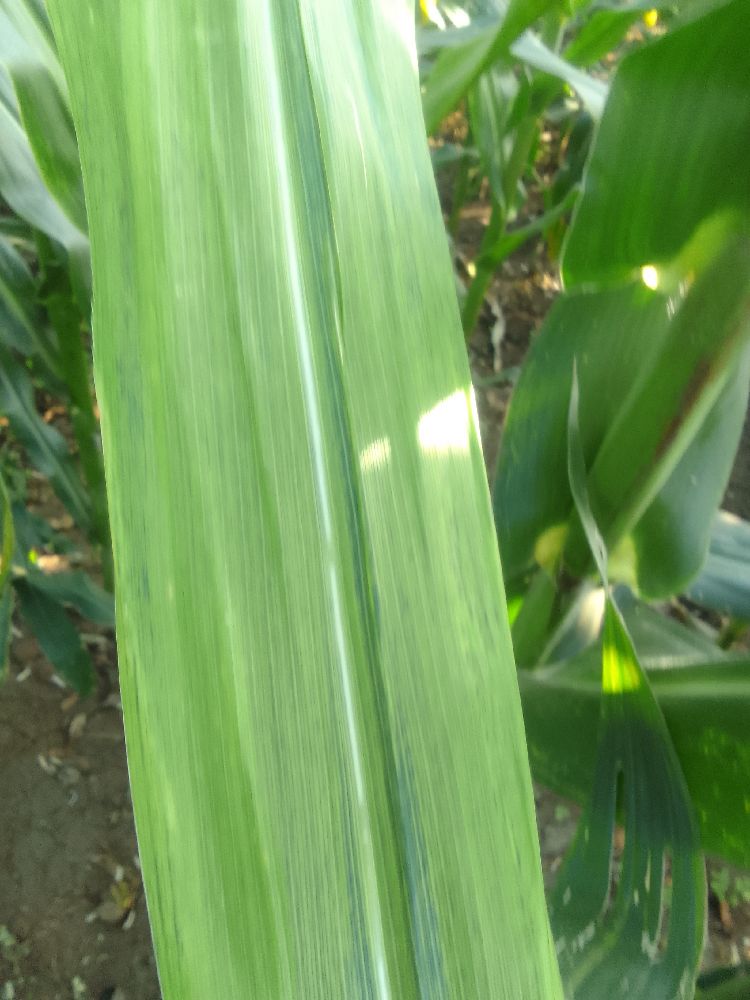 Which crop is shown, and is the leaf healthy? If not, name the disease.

maize, maize lethal necrosis
